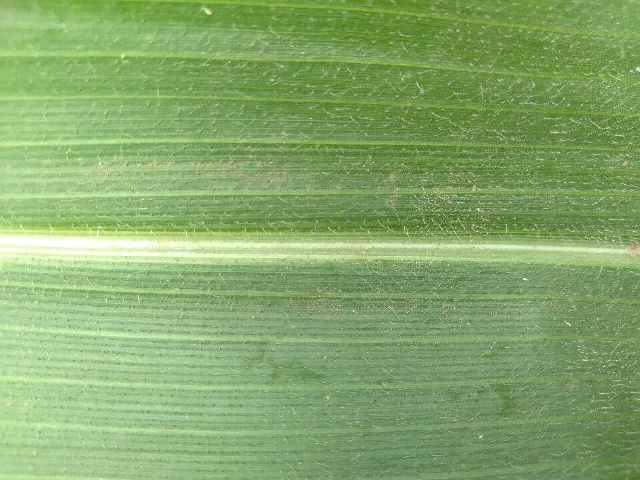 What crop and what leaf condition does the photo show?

maize, healthy
